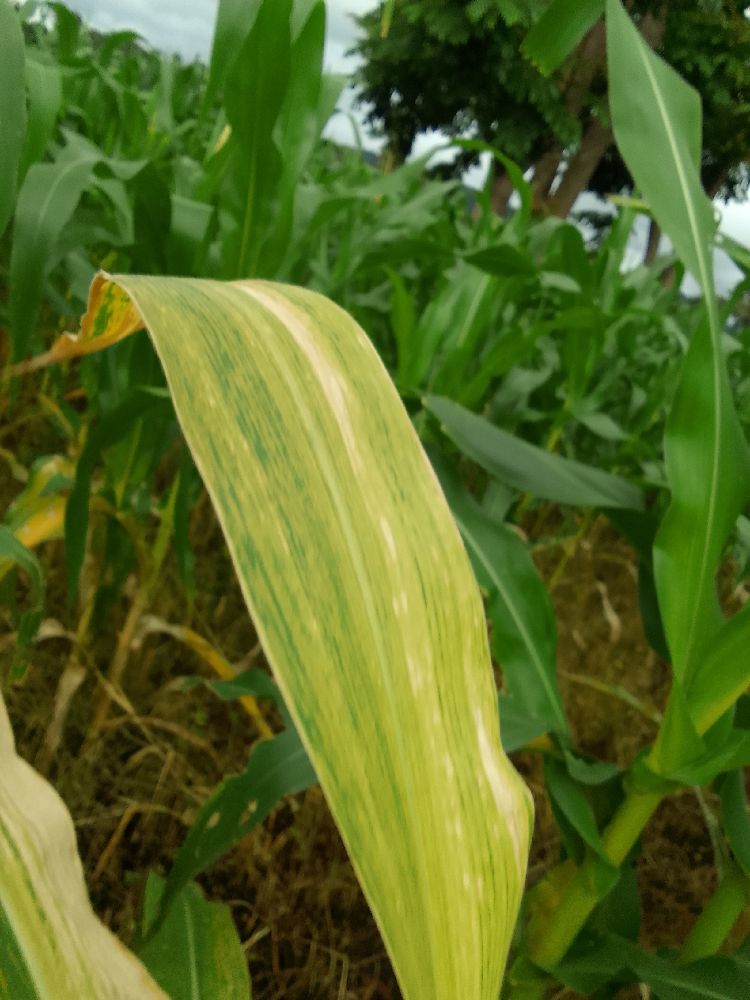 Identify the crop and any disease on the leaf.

maize, maize lethal necrosis
